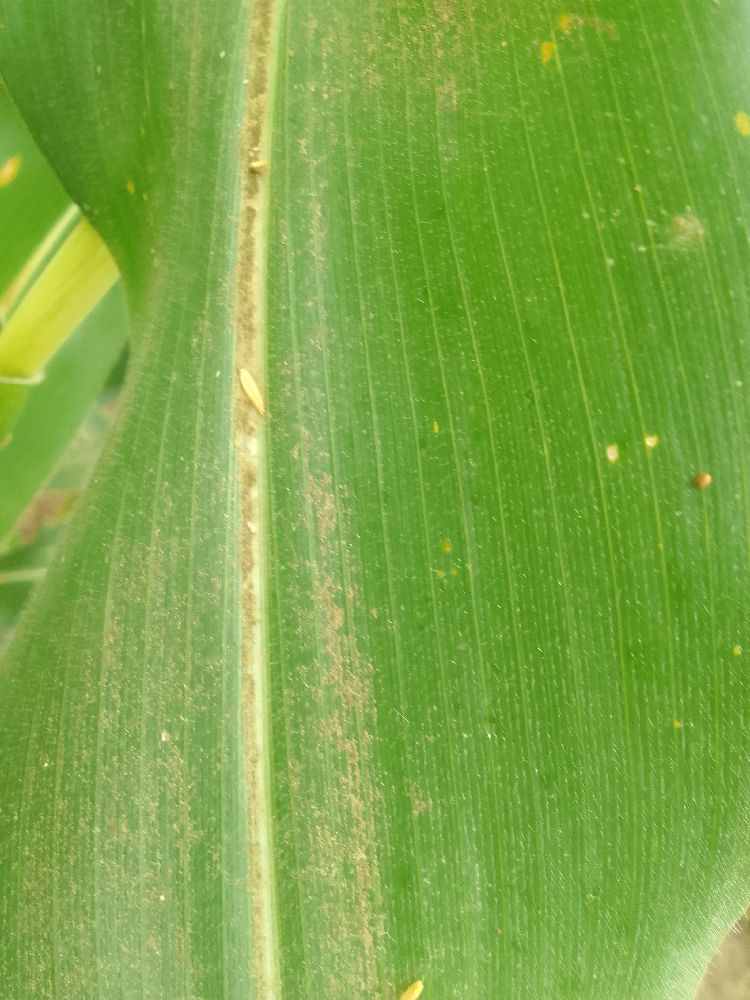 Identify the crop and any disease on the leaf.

maize, healthy
